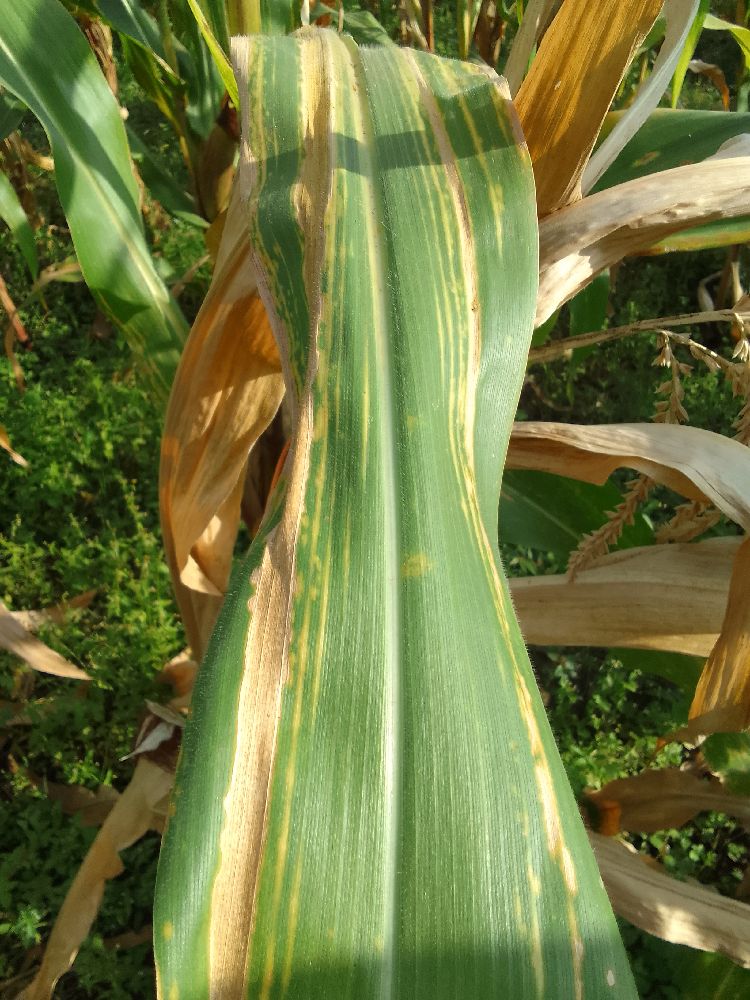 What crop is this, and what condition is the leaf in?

maize, maize lethal necrosis
